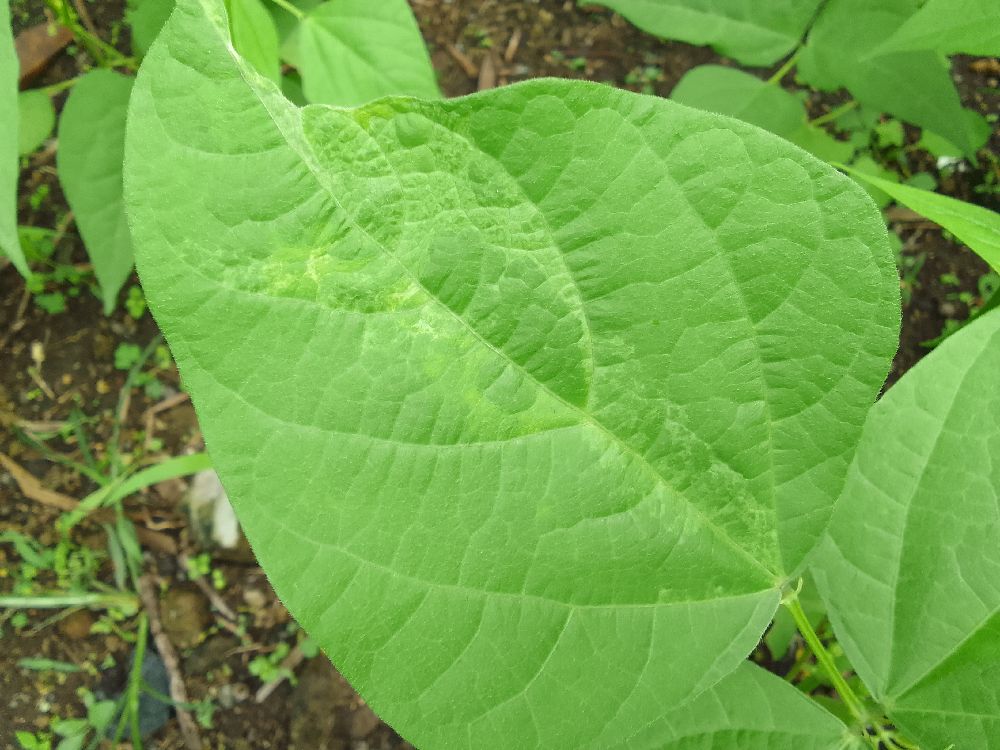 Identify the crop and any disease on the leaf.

common bean, healthy
